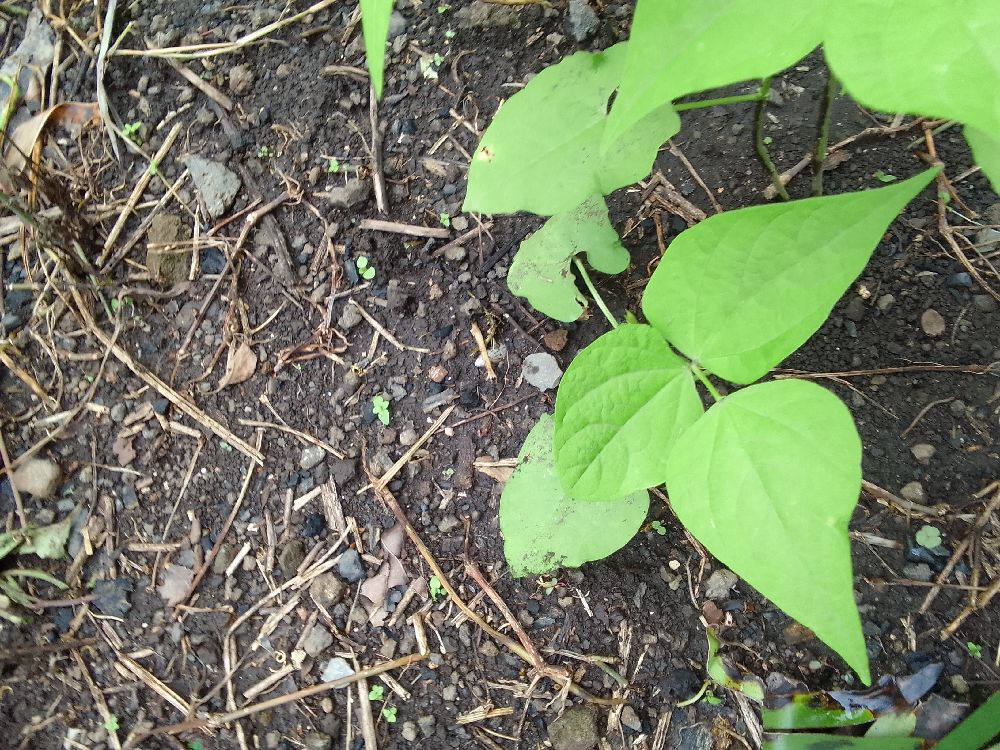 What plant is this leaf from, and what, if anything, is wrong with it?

common bean, healthy
